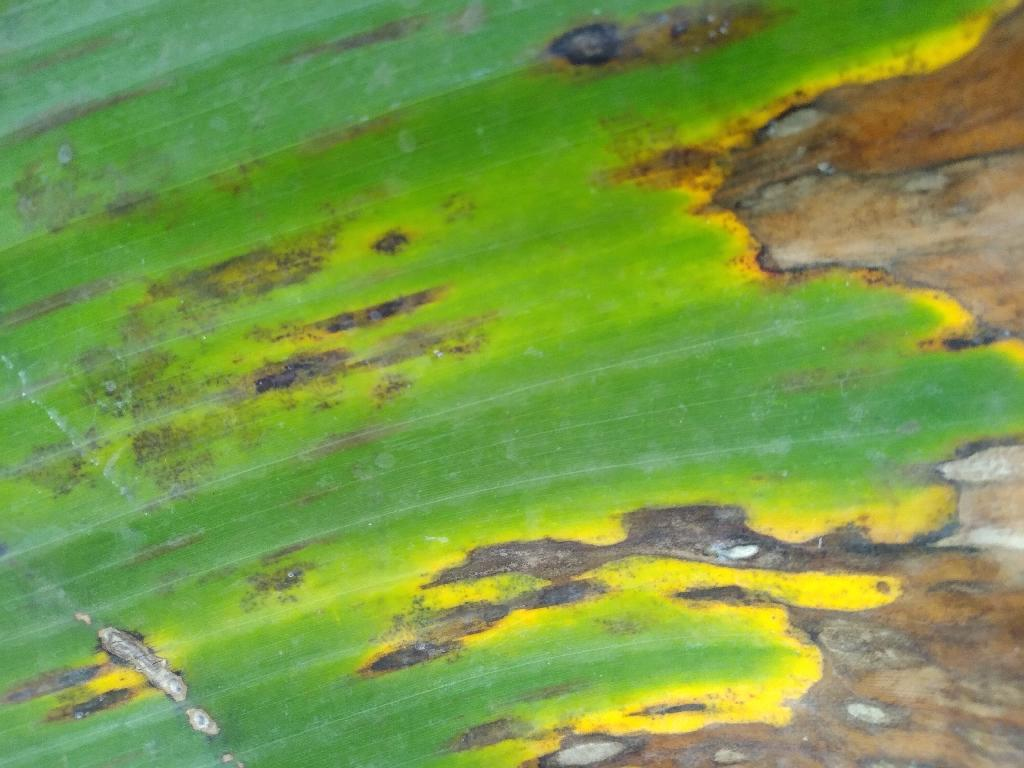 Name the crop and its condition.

banana, black sigatoka
